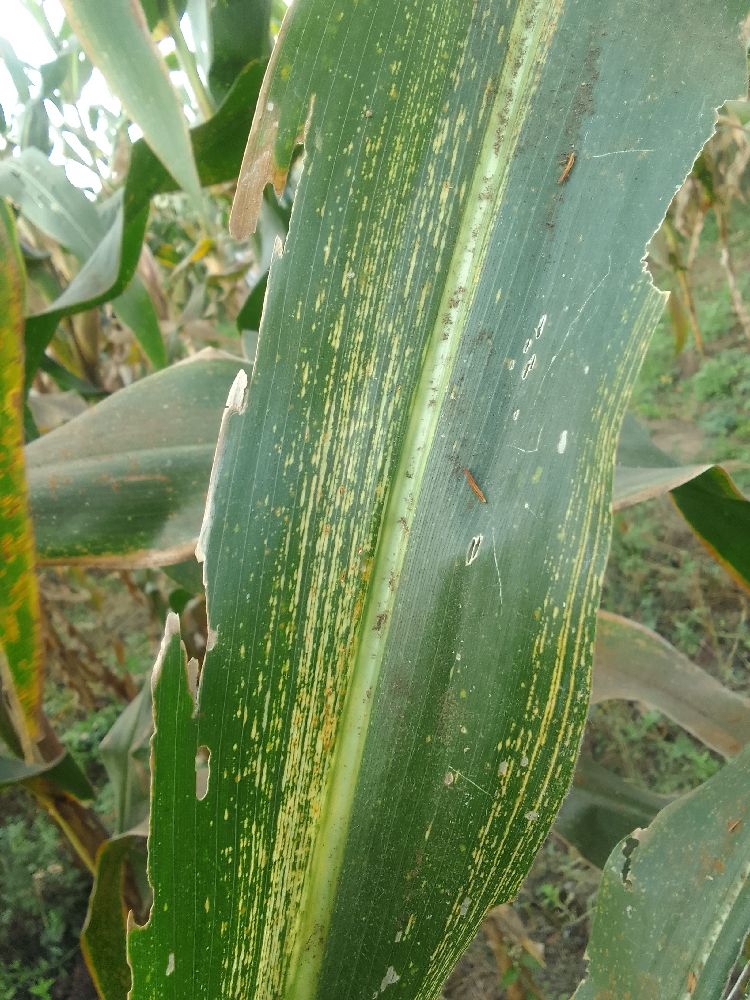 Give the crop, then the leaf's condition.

maize, maize streak virus
